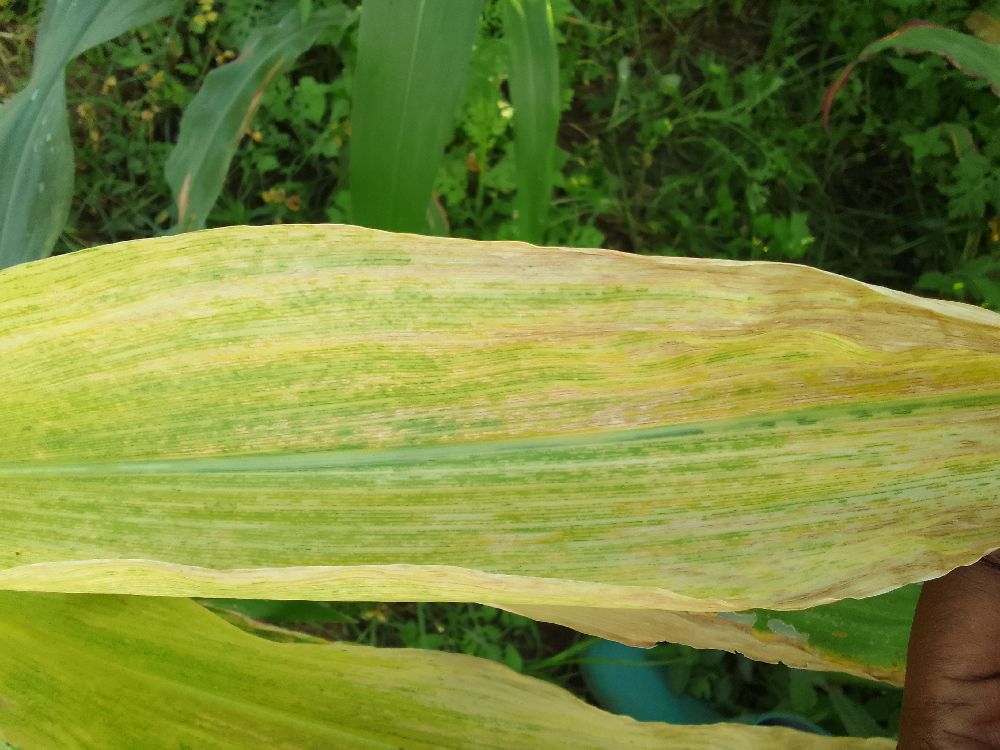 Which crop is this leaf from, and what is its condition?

maize, maize lethal necrosis
